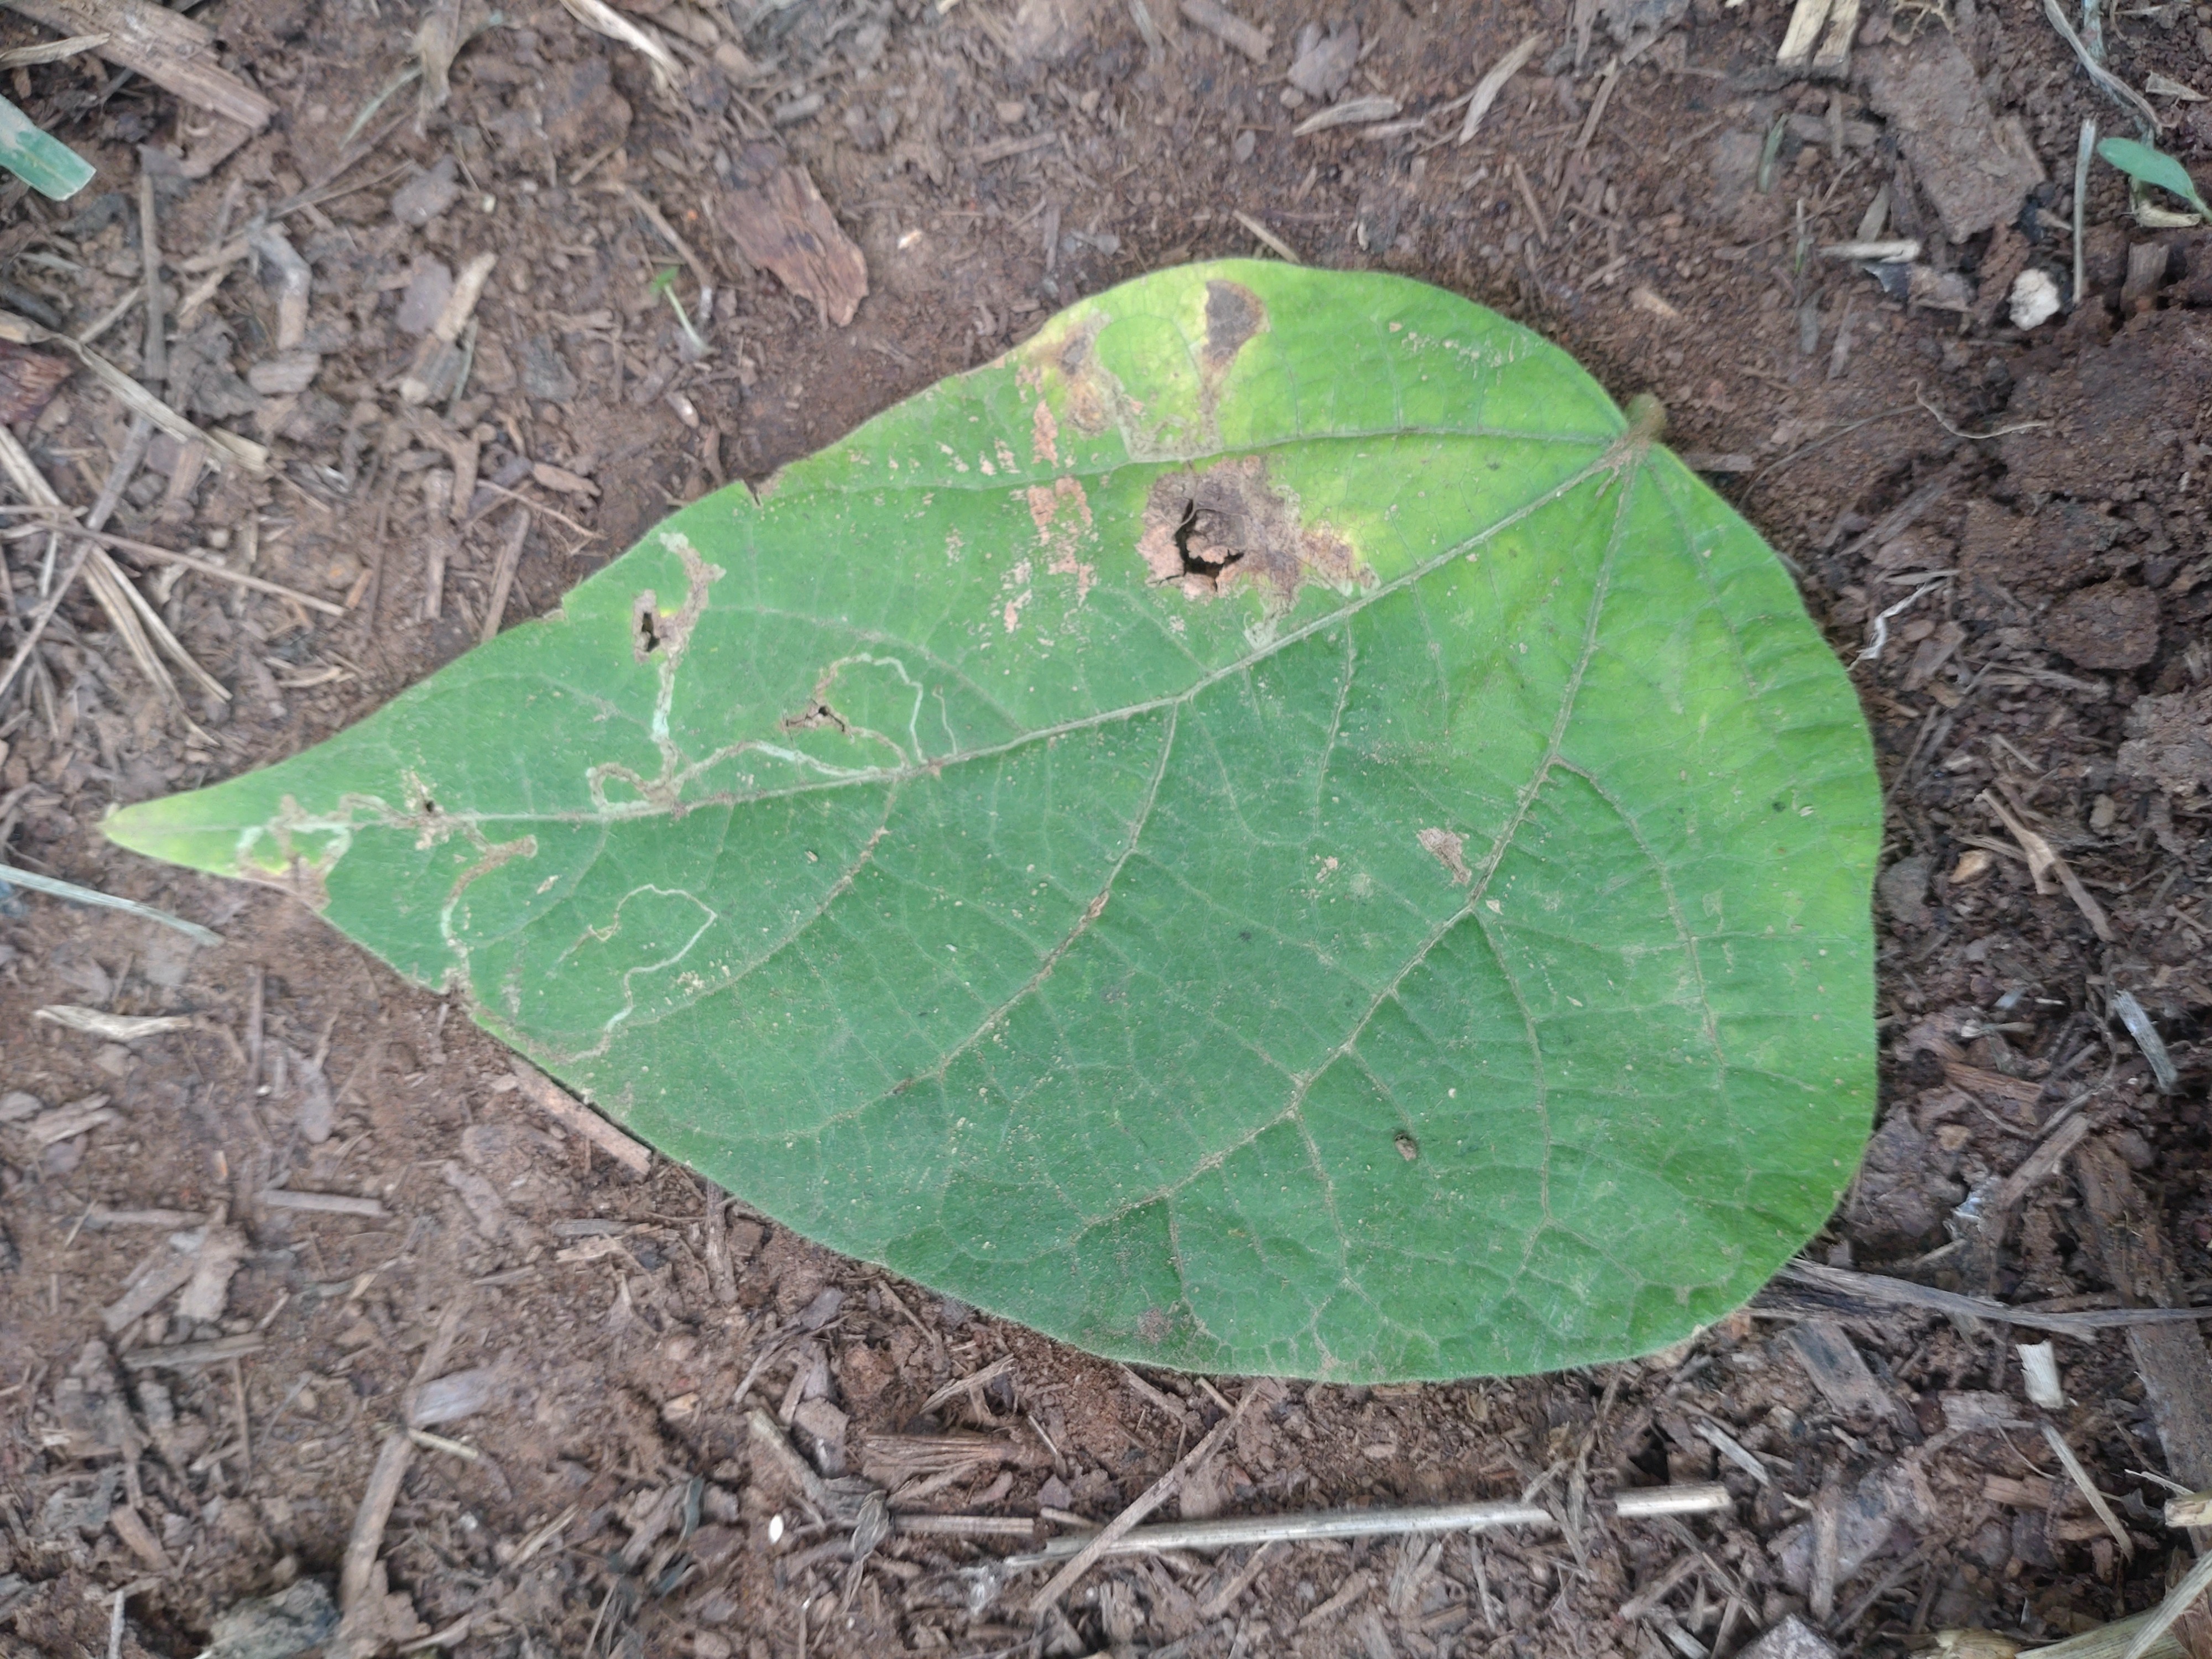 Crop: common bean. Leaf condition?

anthracnose
